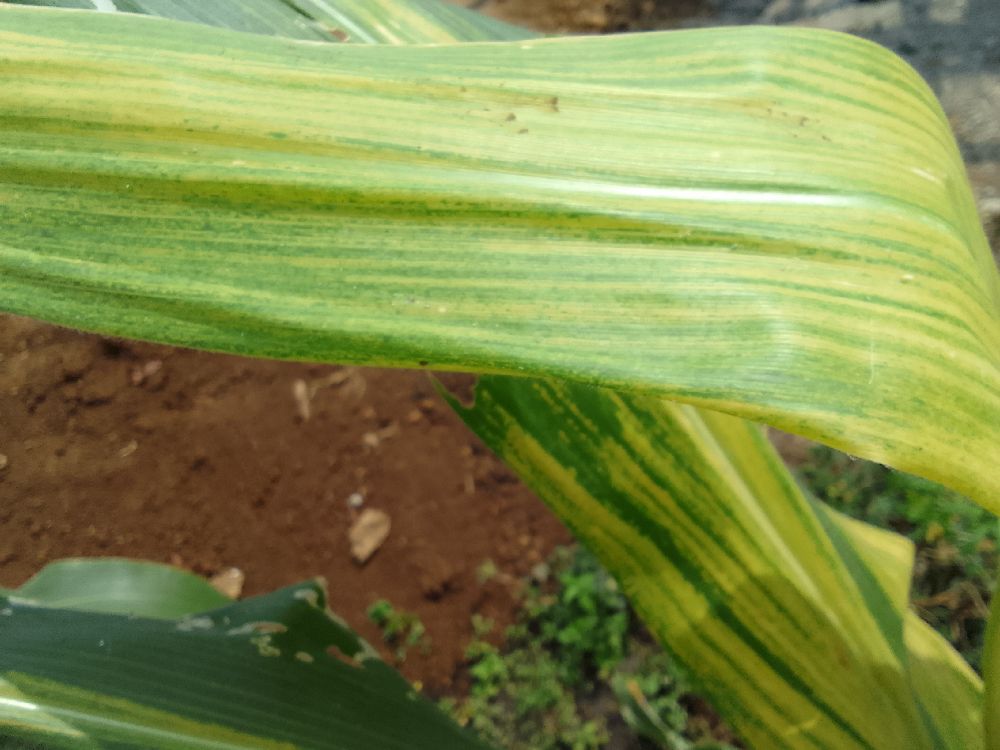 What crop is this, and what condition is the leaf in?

maize, maize lethal necrosis
